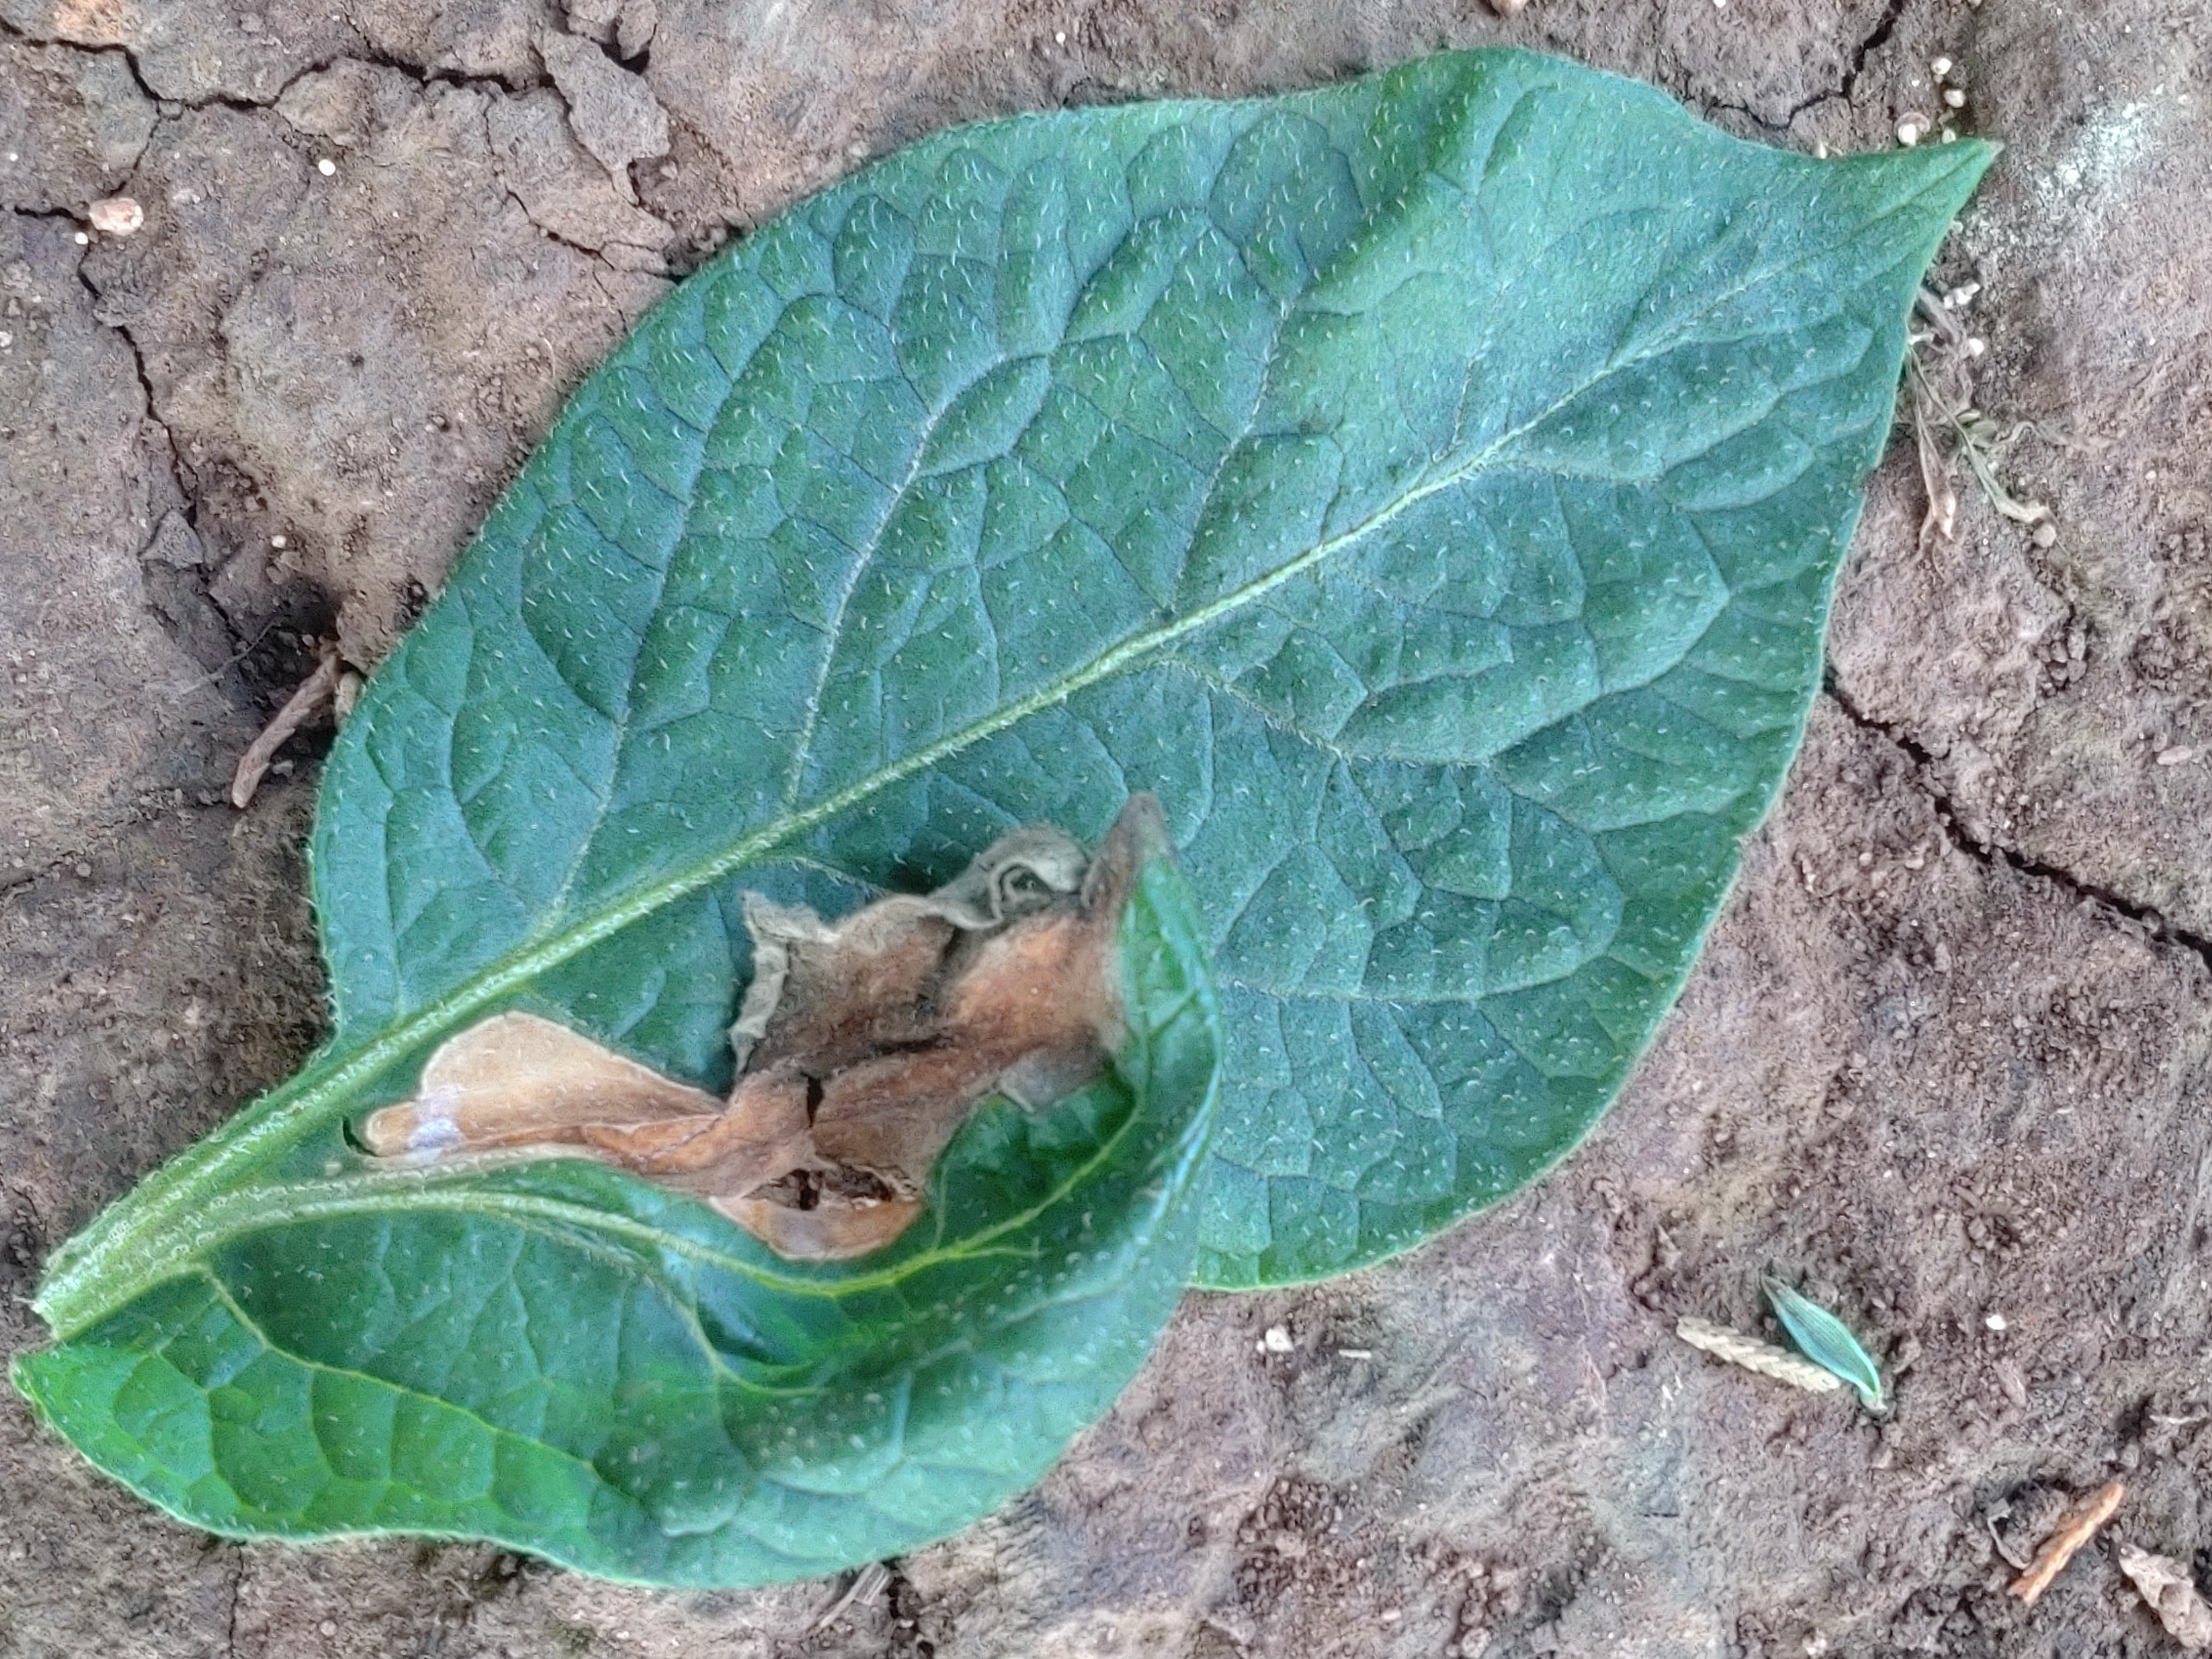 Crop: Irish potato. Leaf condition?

early blight
